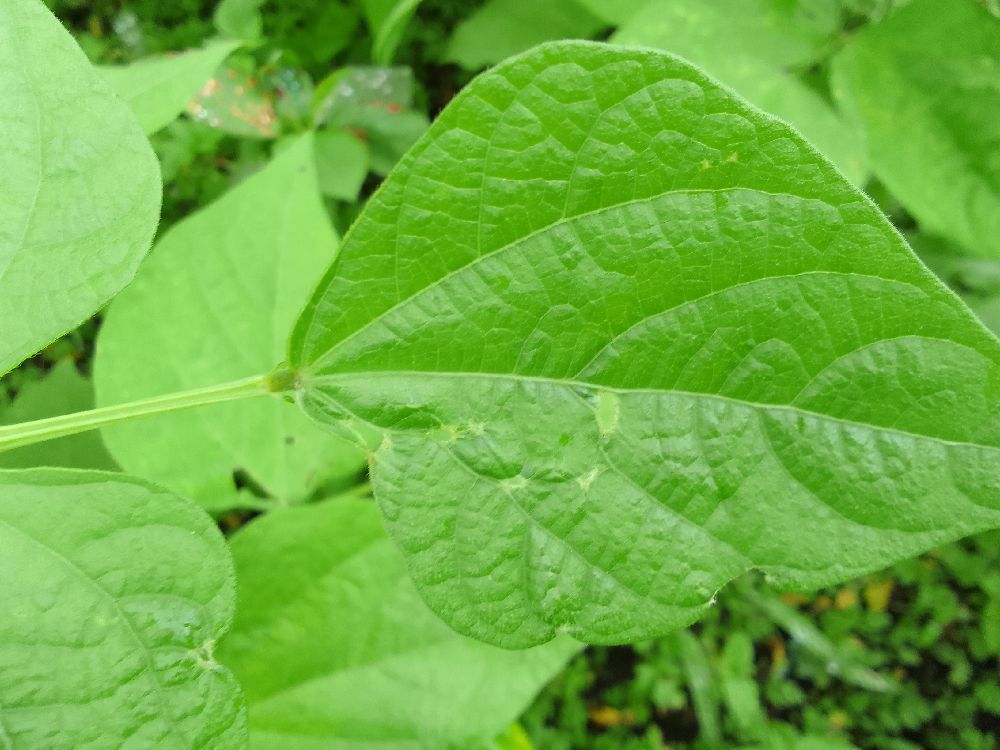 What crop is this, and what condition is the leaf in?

common bean, healthy
